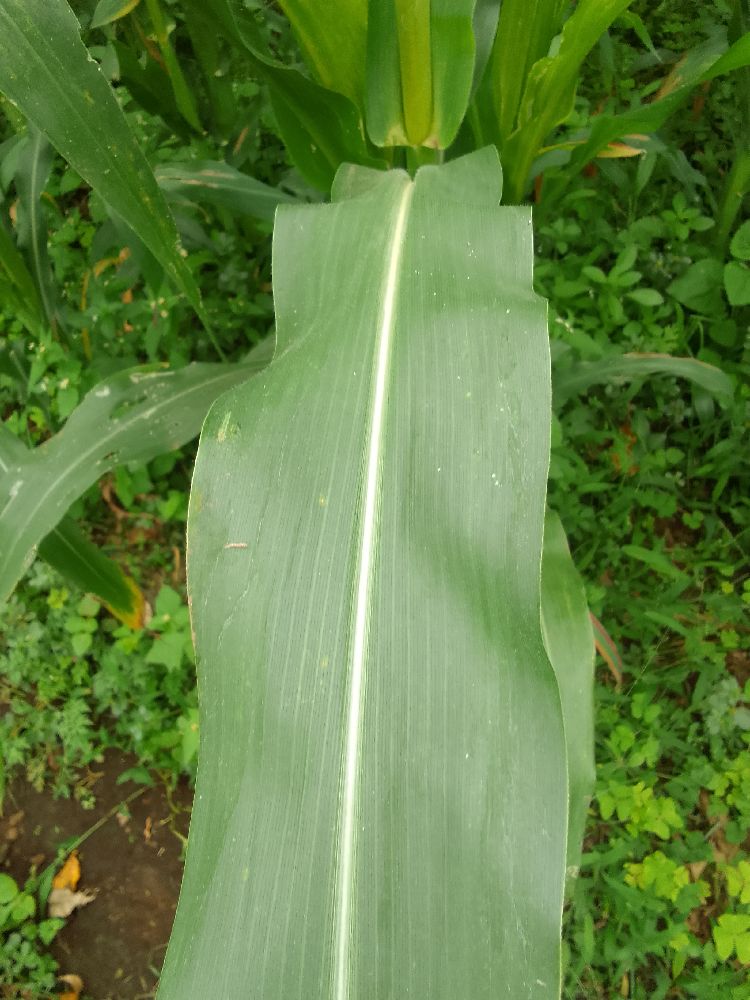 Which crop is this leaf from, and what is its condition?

maize, healthy
